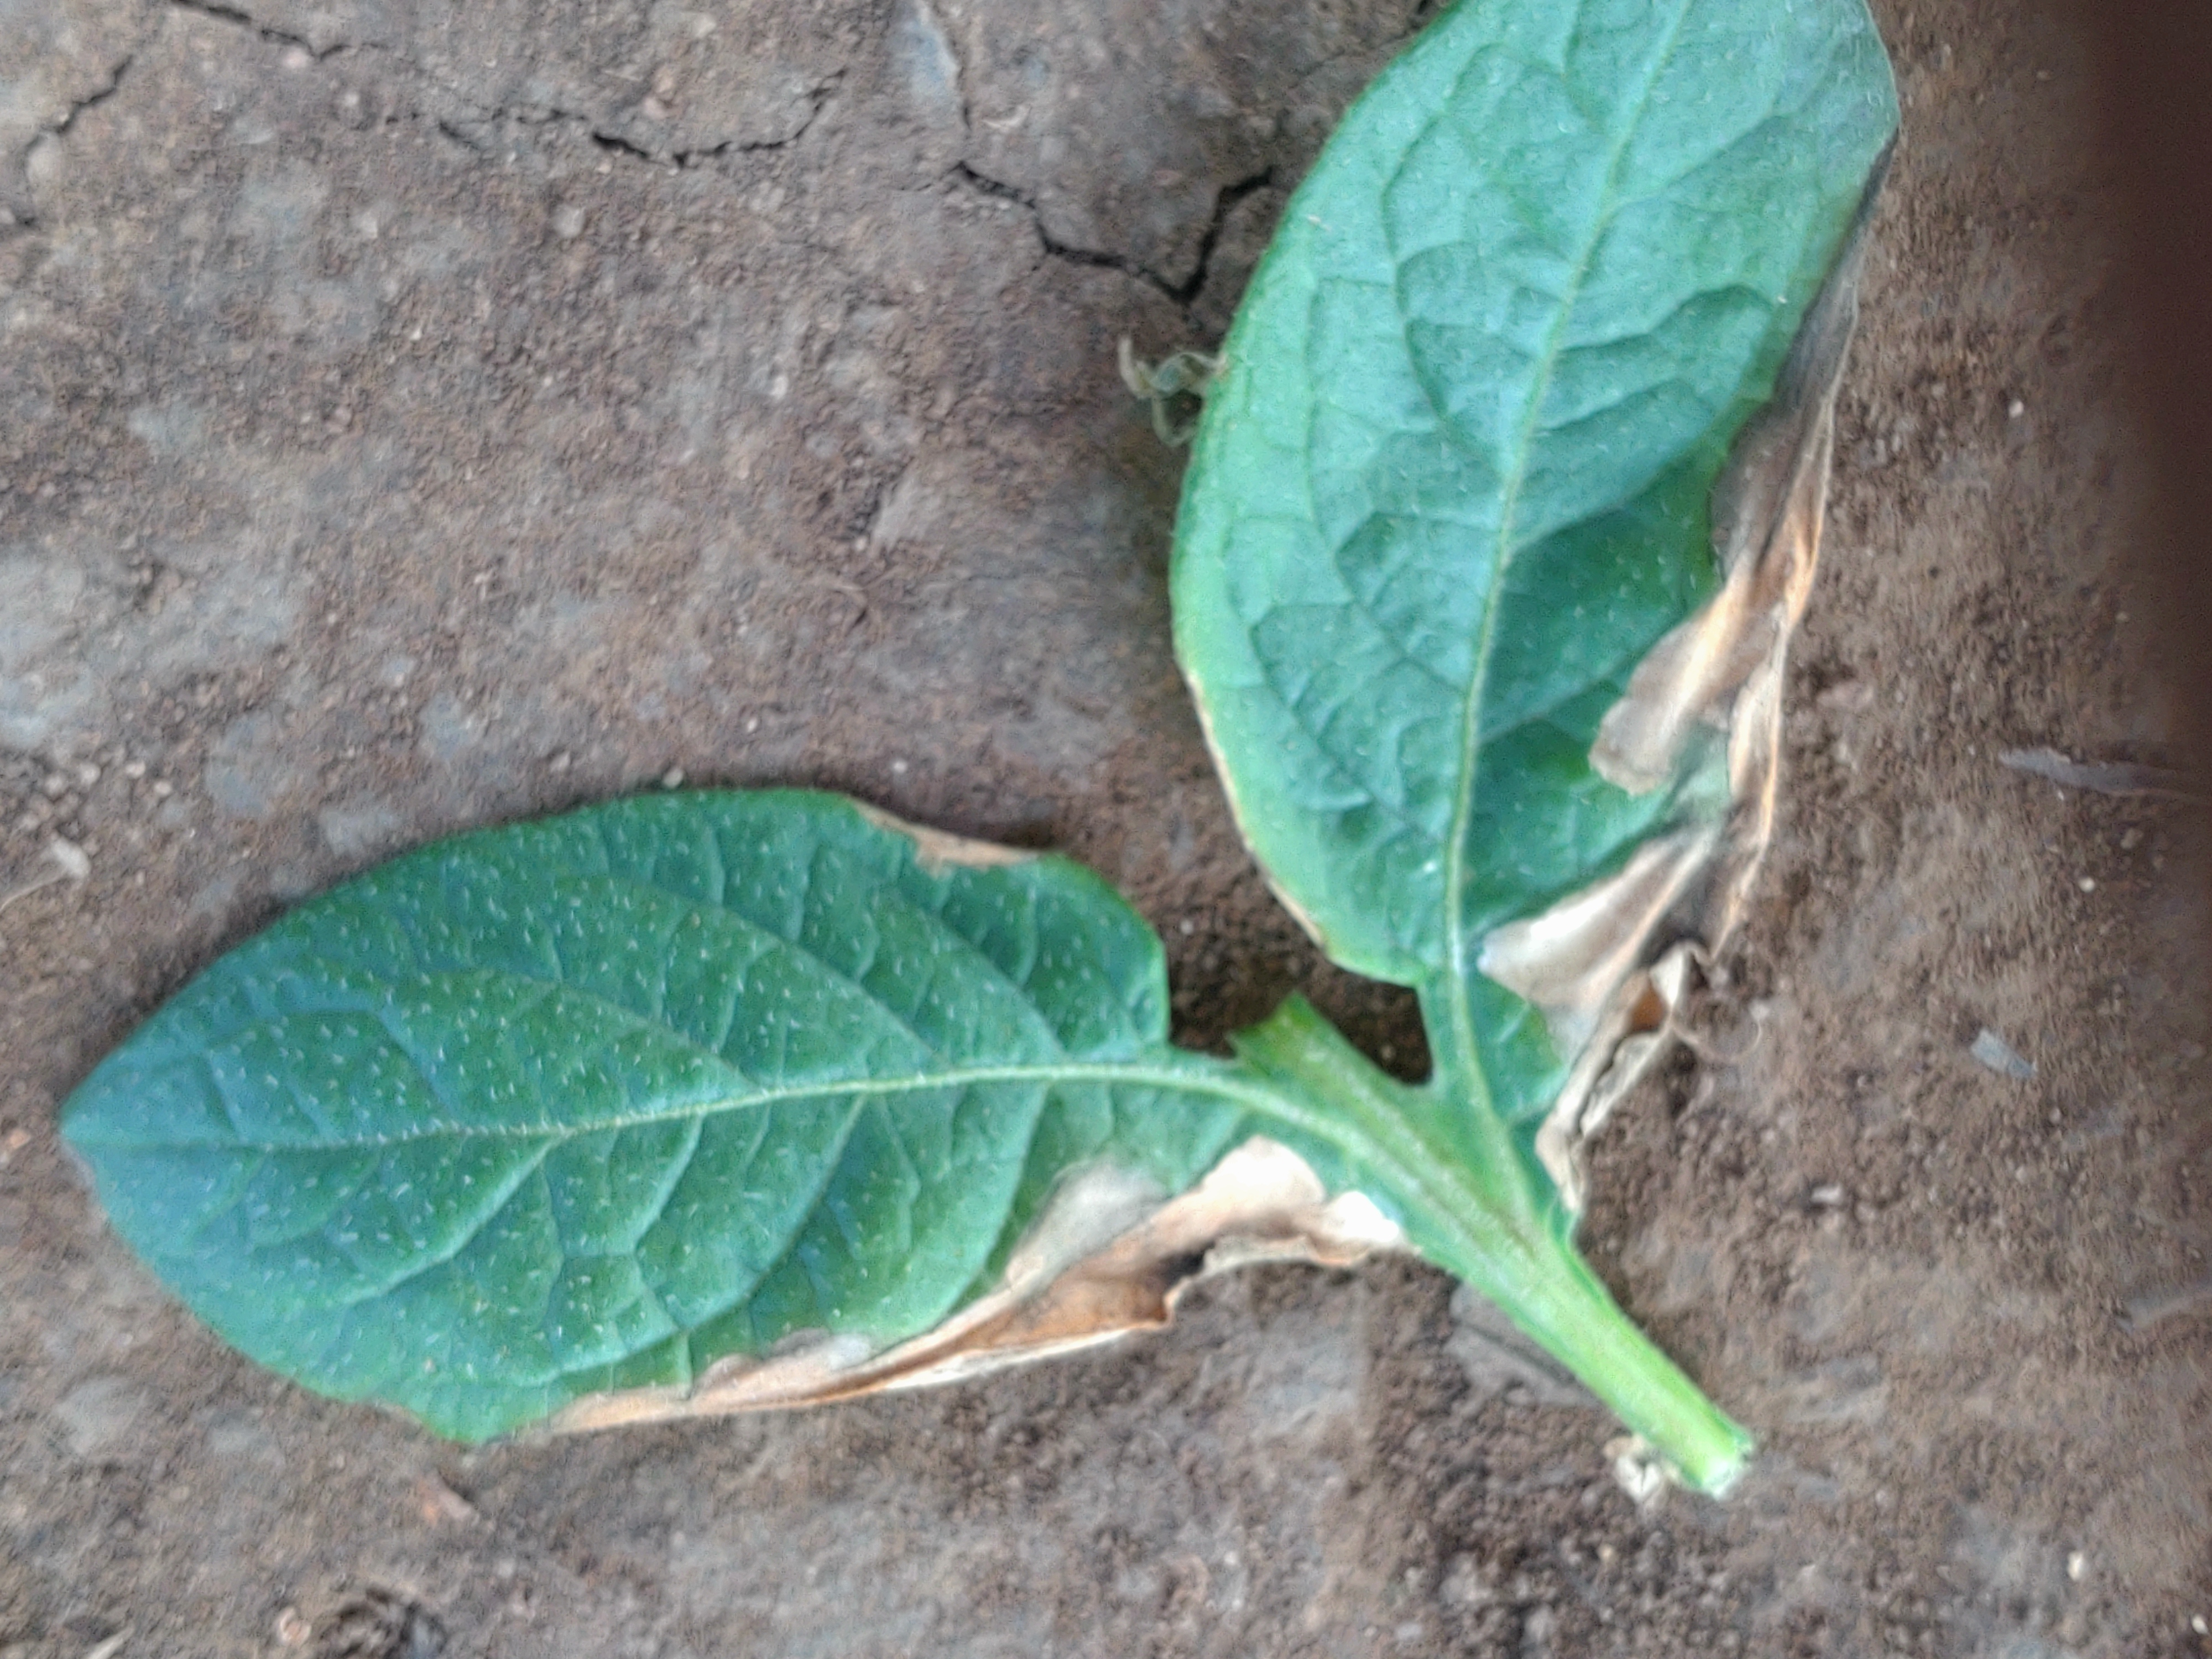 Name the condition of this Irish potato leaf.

early blight
